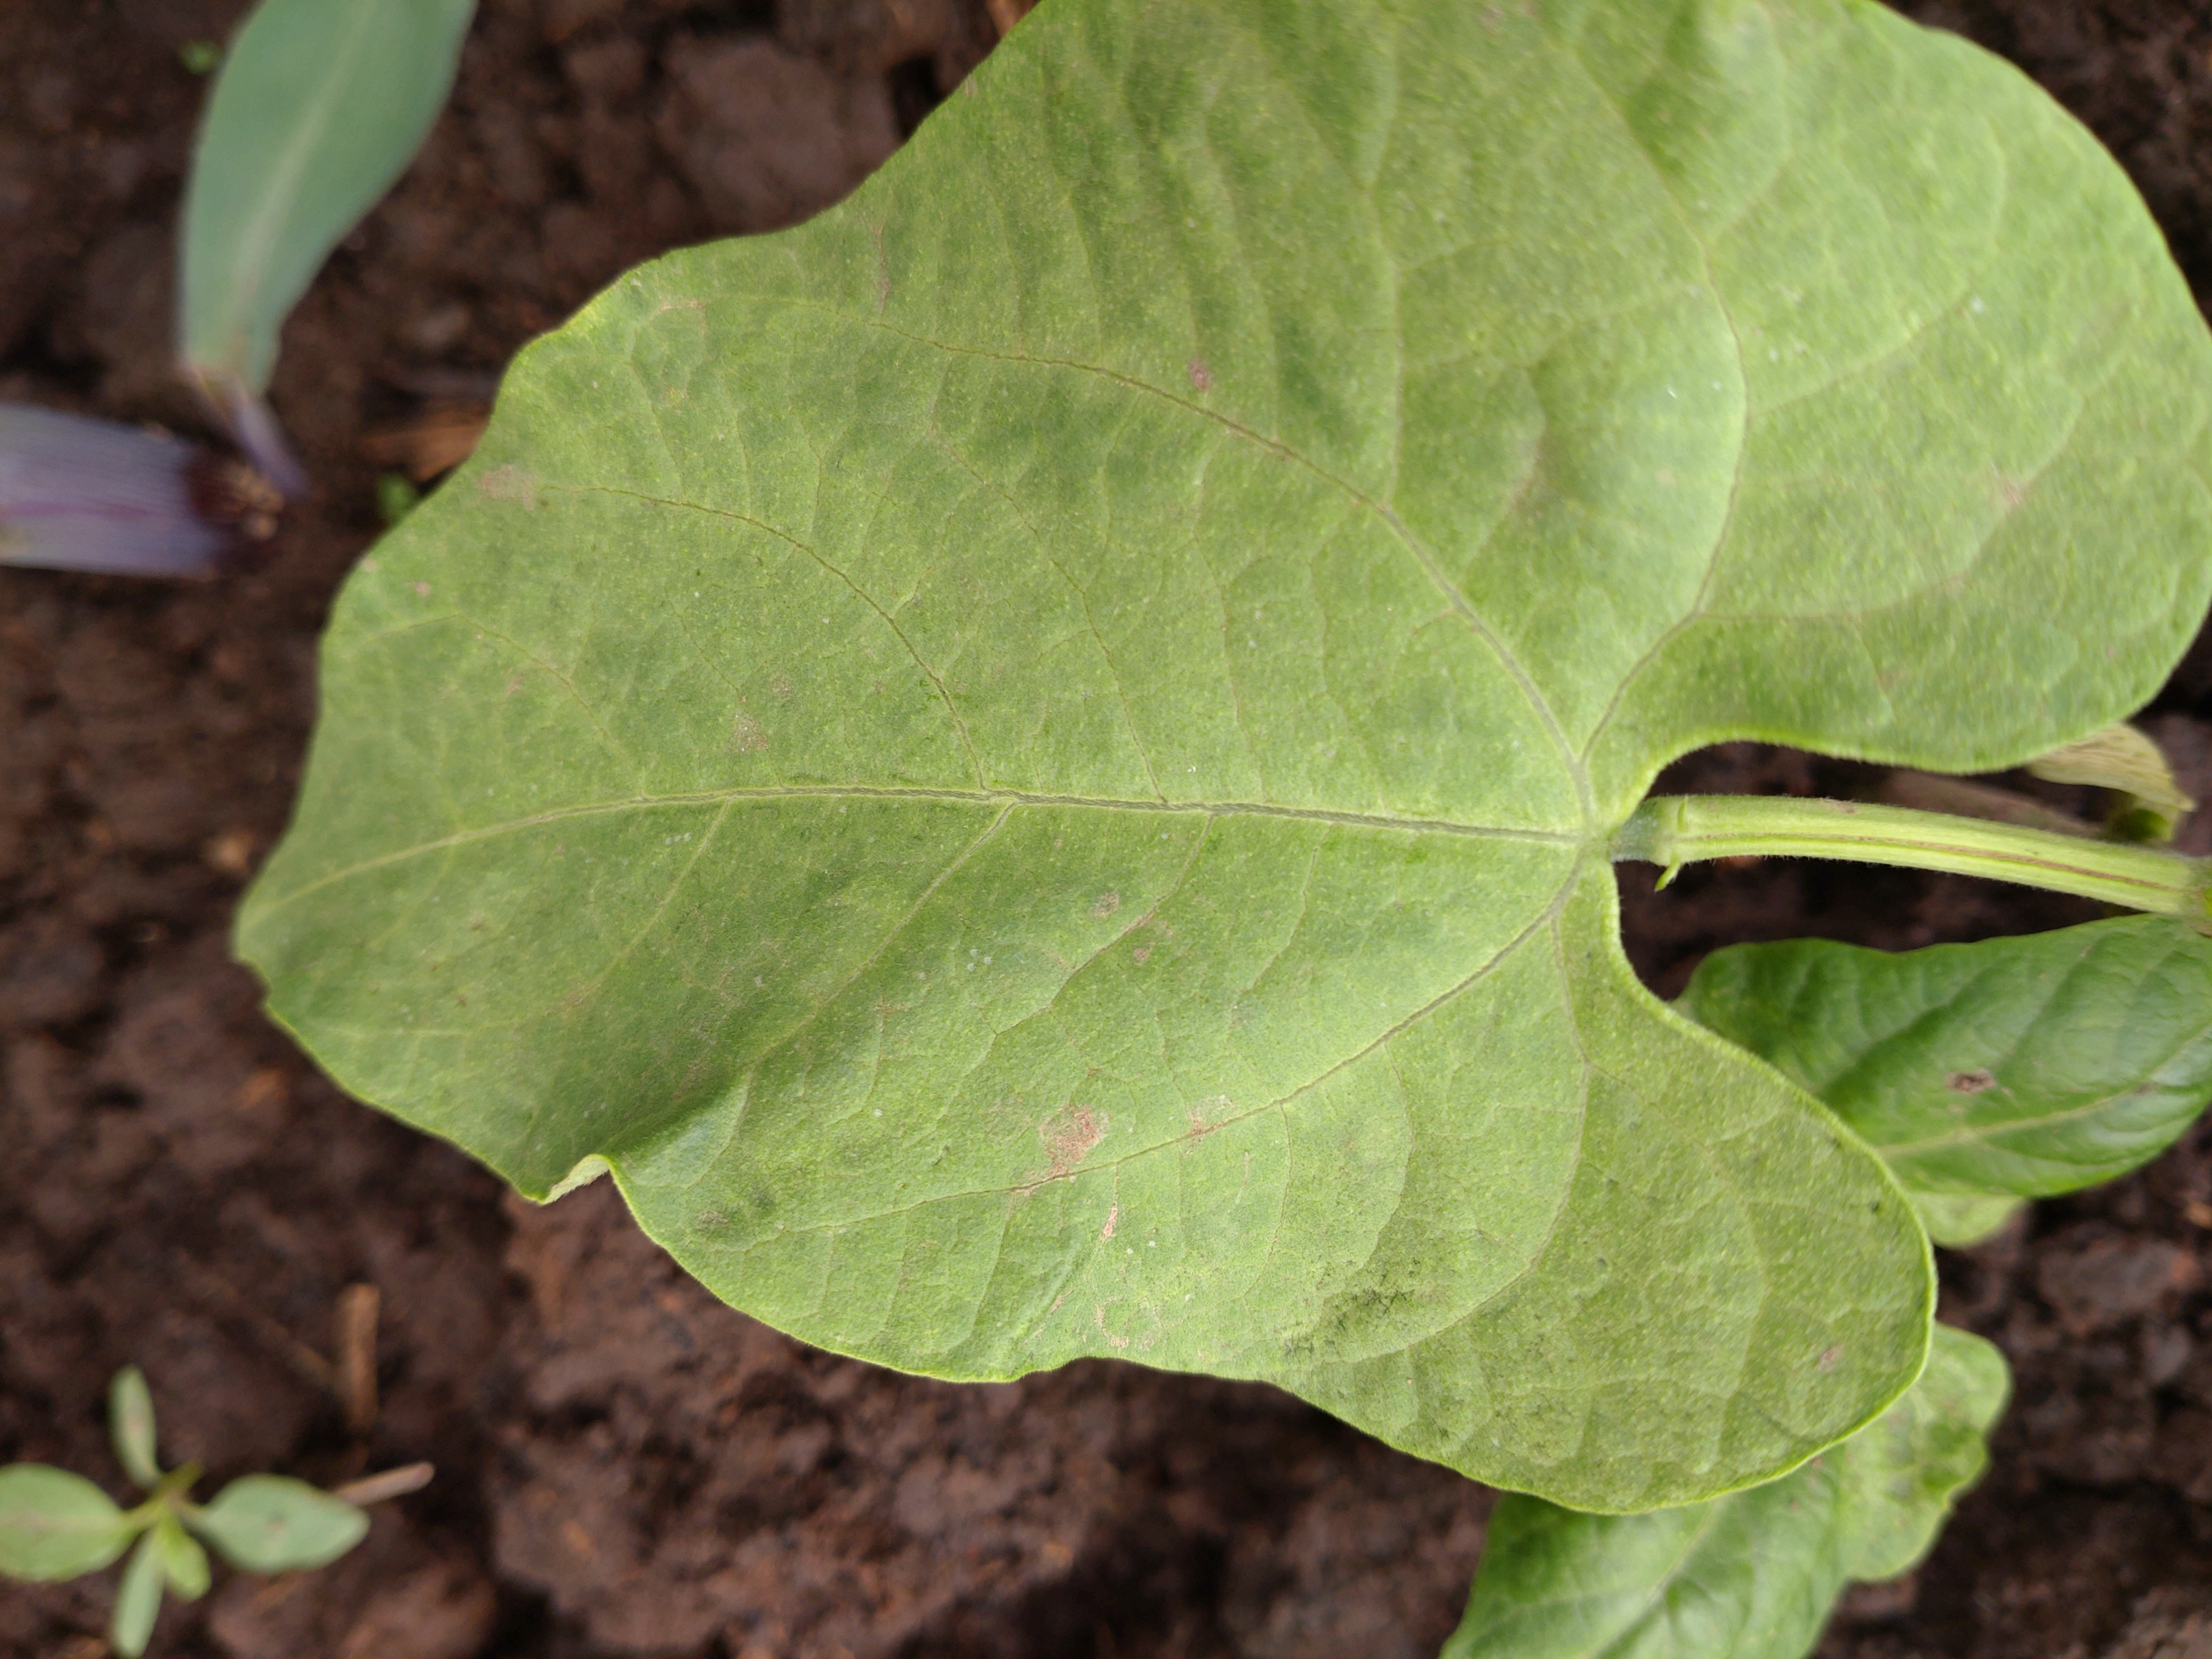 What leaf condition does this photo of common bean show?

healthy
